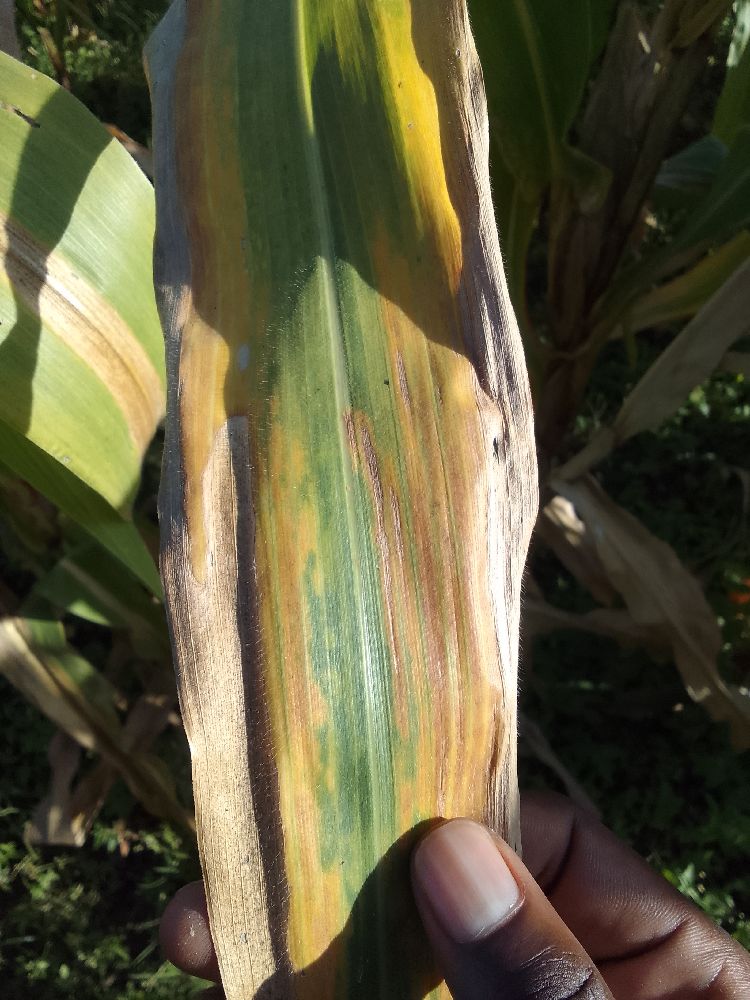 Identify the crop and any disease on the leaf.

maize, maize lethal necrosis
